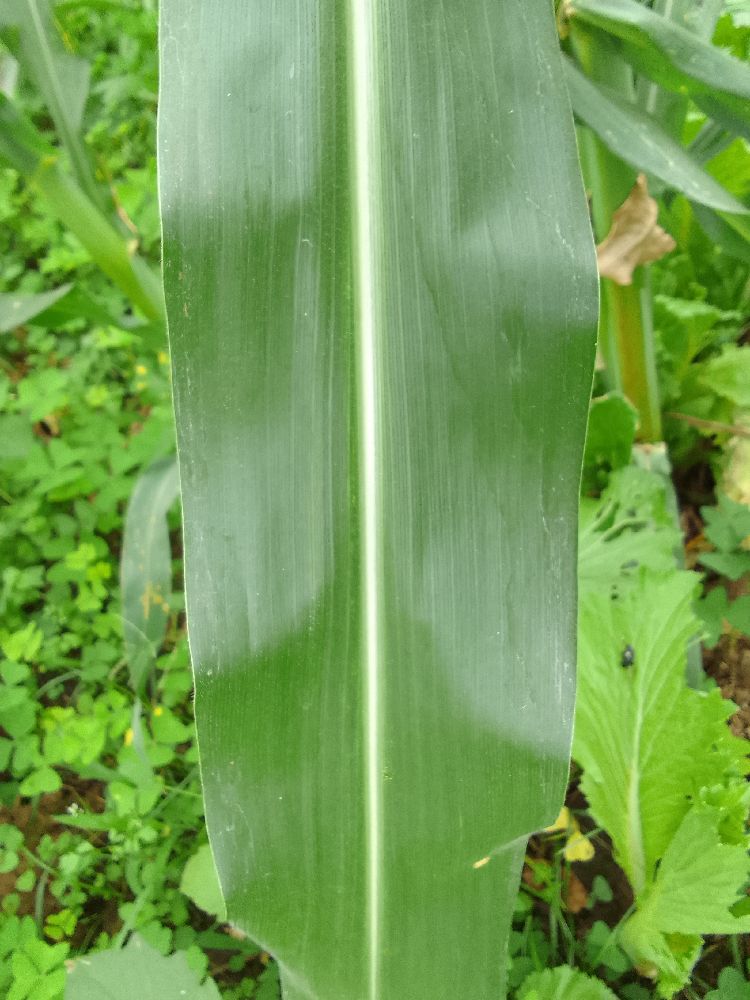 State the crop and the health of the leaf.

maize, healthy
